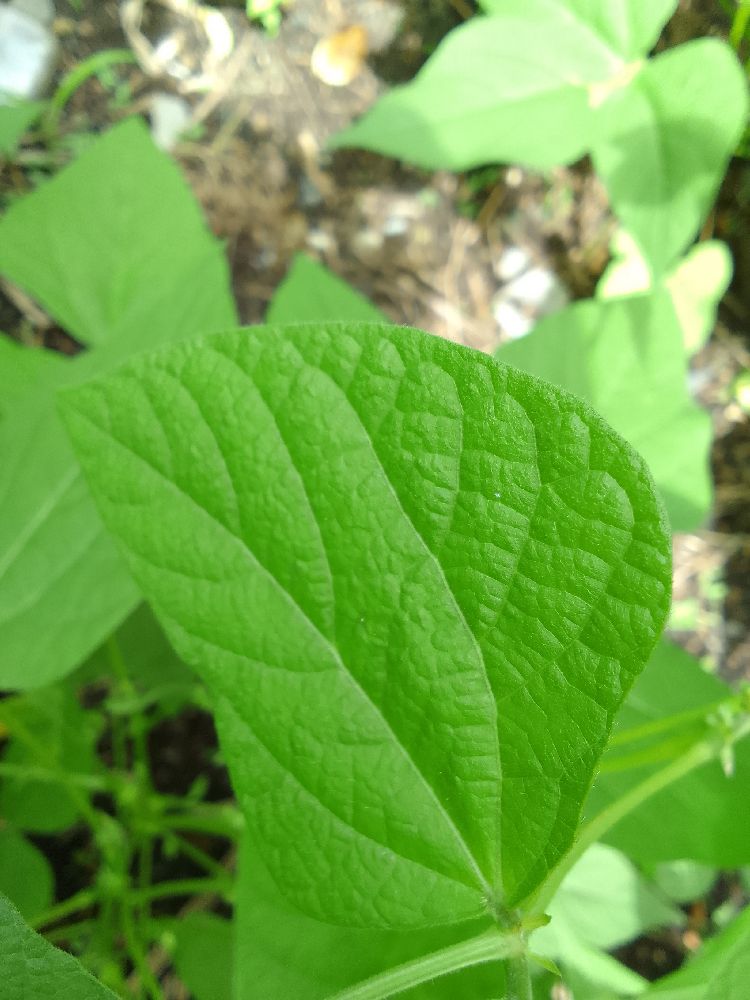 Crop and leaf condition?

common bean, healthy
